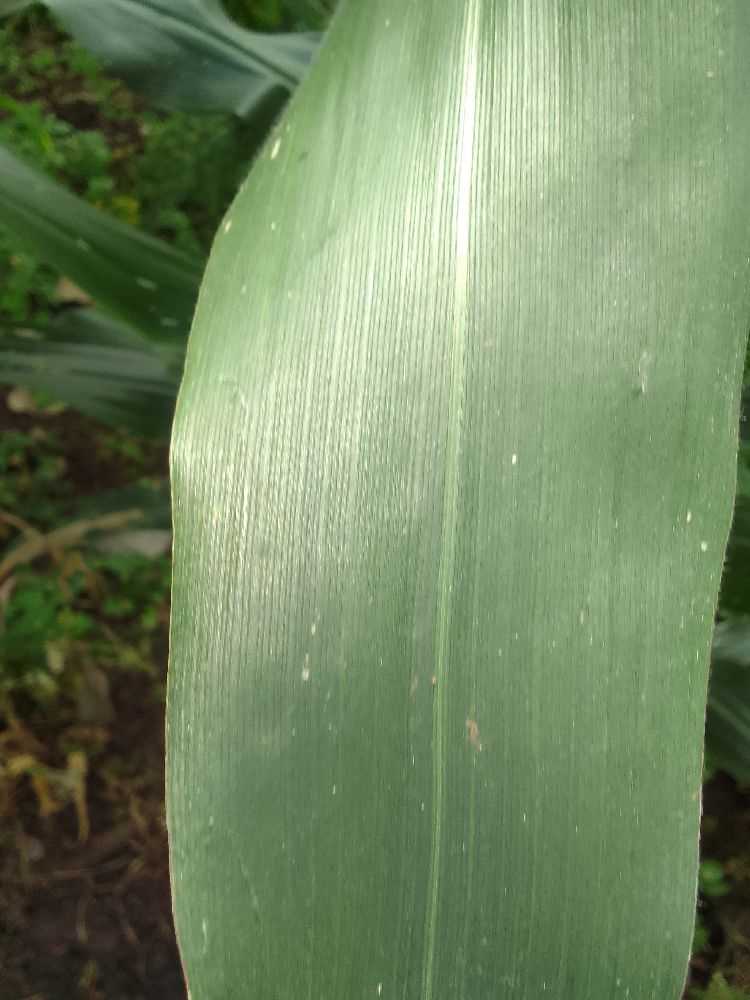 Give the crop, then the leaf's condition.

maize, healthy
